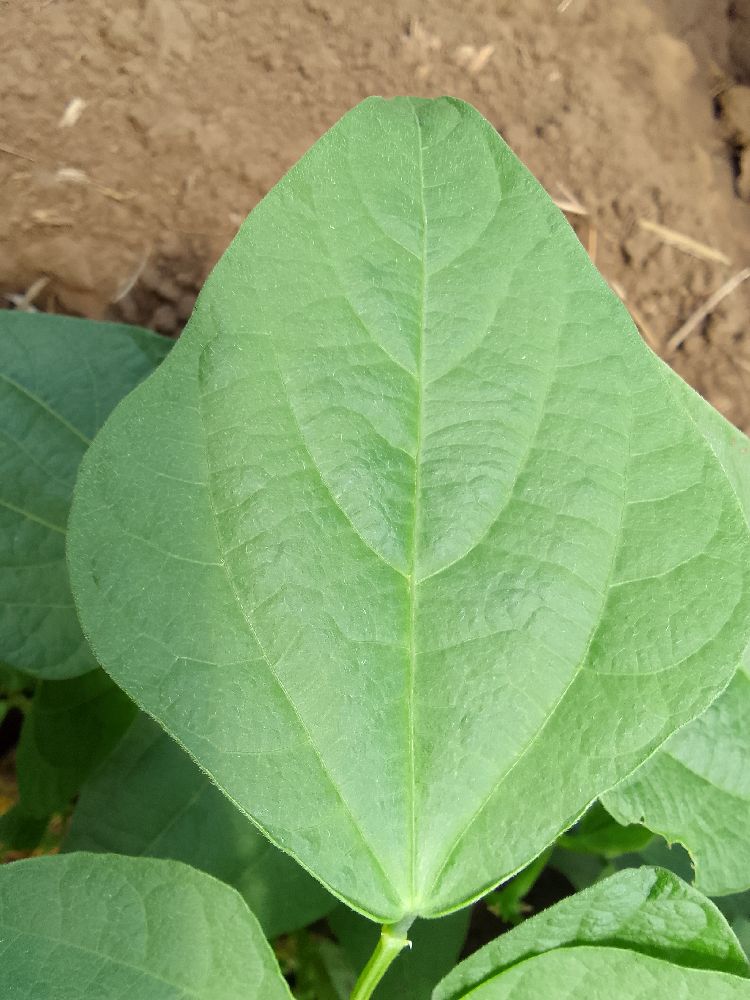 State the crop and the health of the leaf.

common bean, healthy
